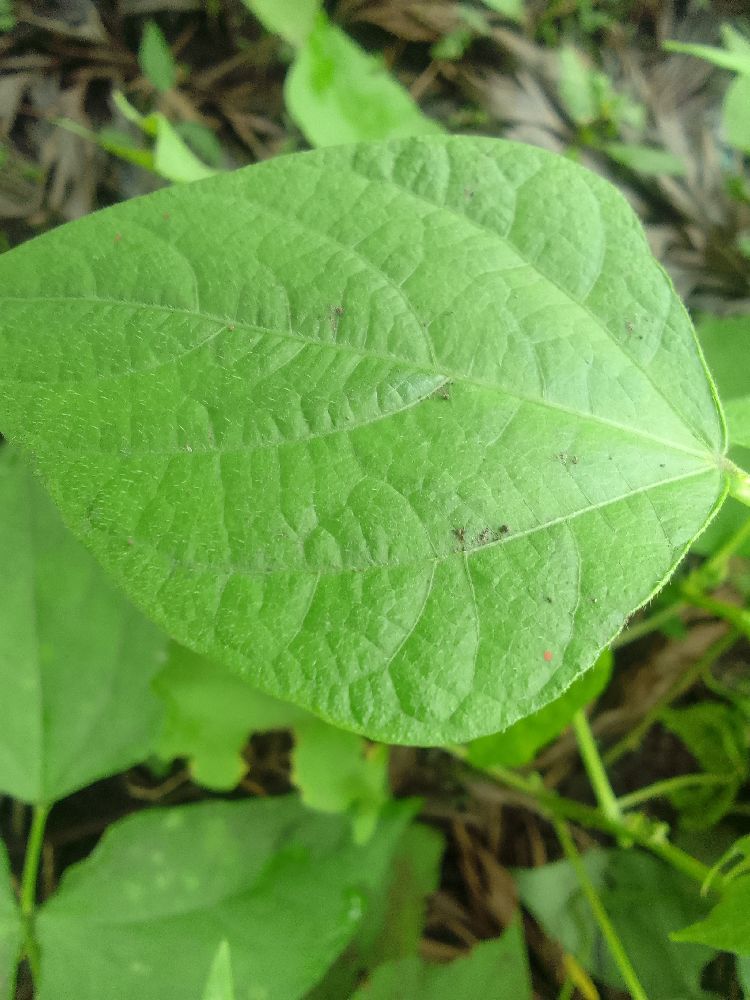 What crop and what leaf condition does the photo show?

common bean, healthy
